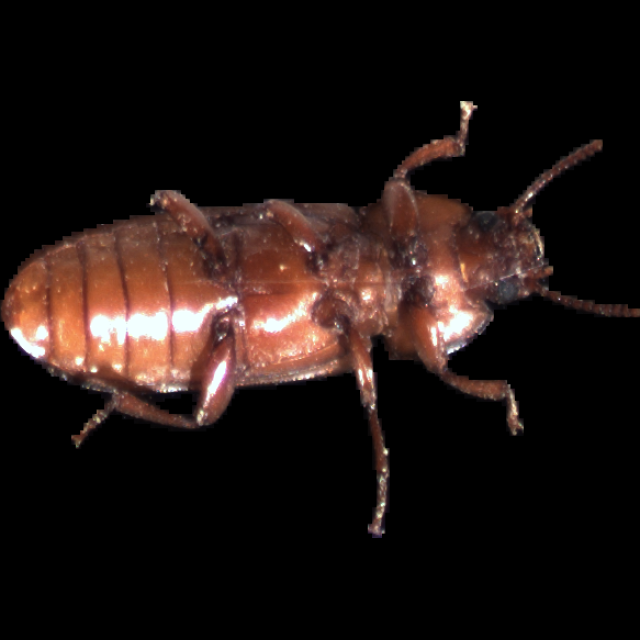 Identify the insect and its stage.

mealworm beetle
